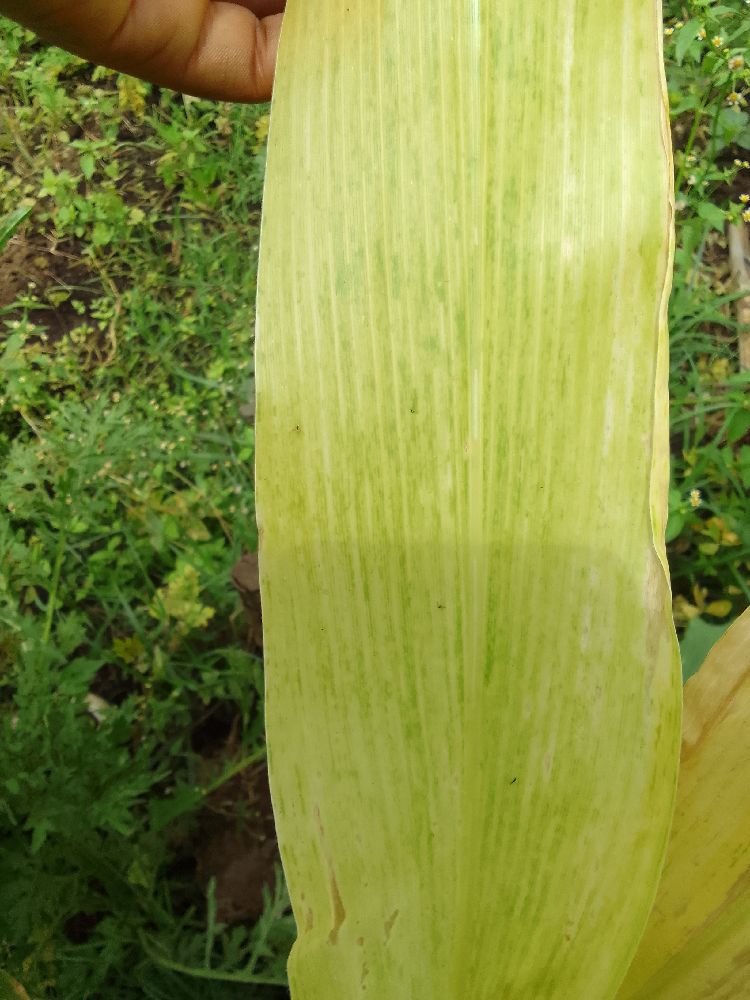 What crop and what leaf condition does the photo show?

maize, maize lethal necrosis
